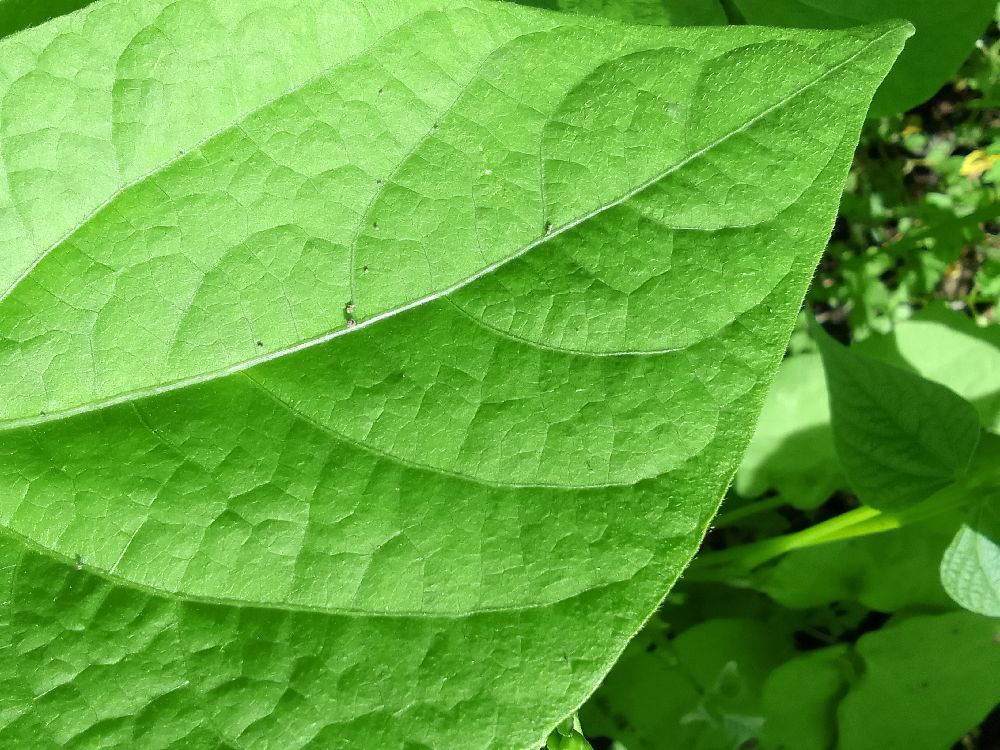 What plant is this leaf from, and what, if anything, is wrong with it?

common bean, healthy
